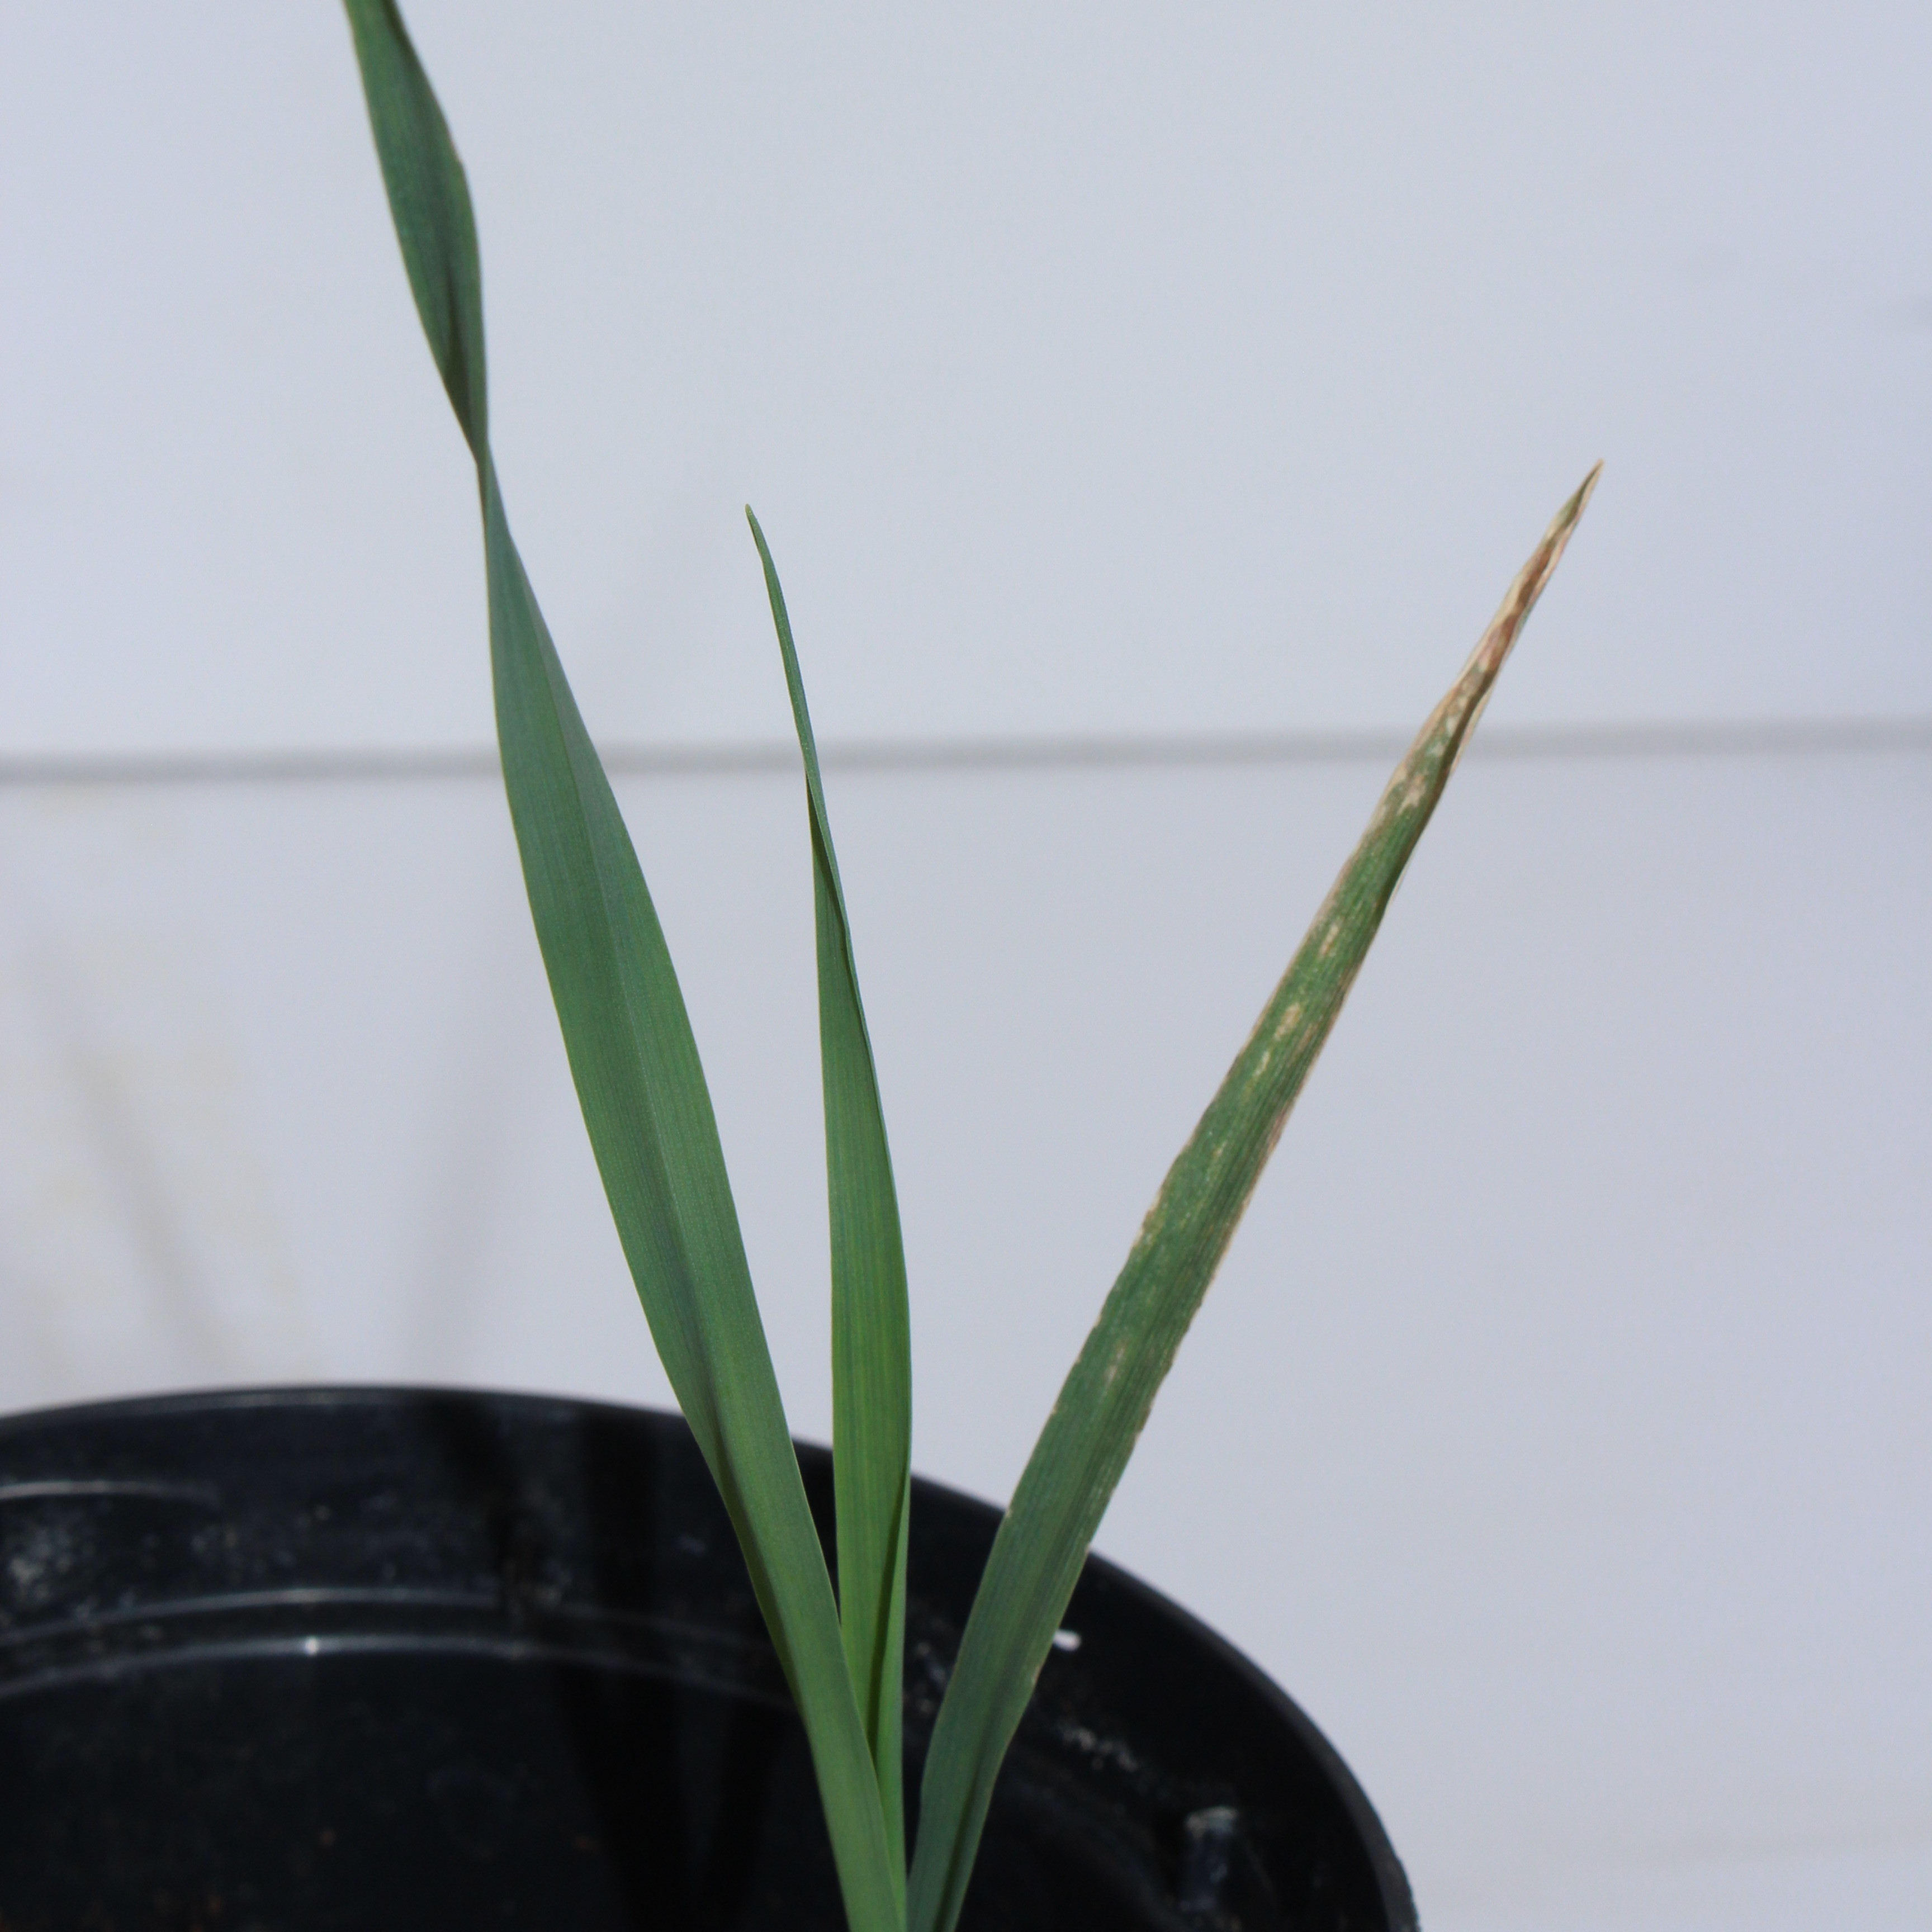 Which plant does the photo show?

Avena sterilis
